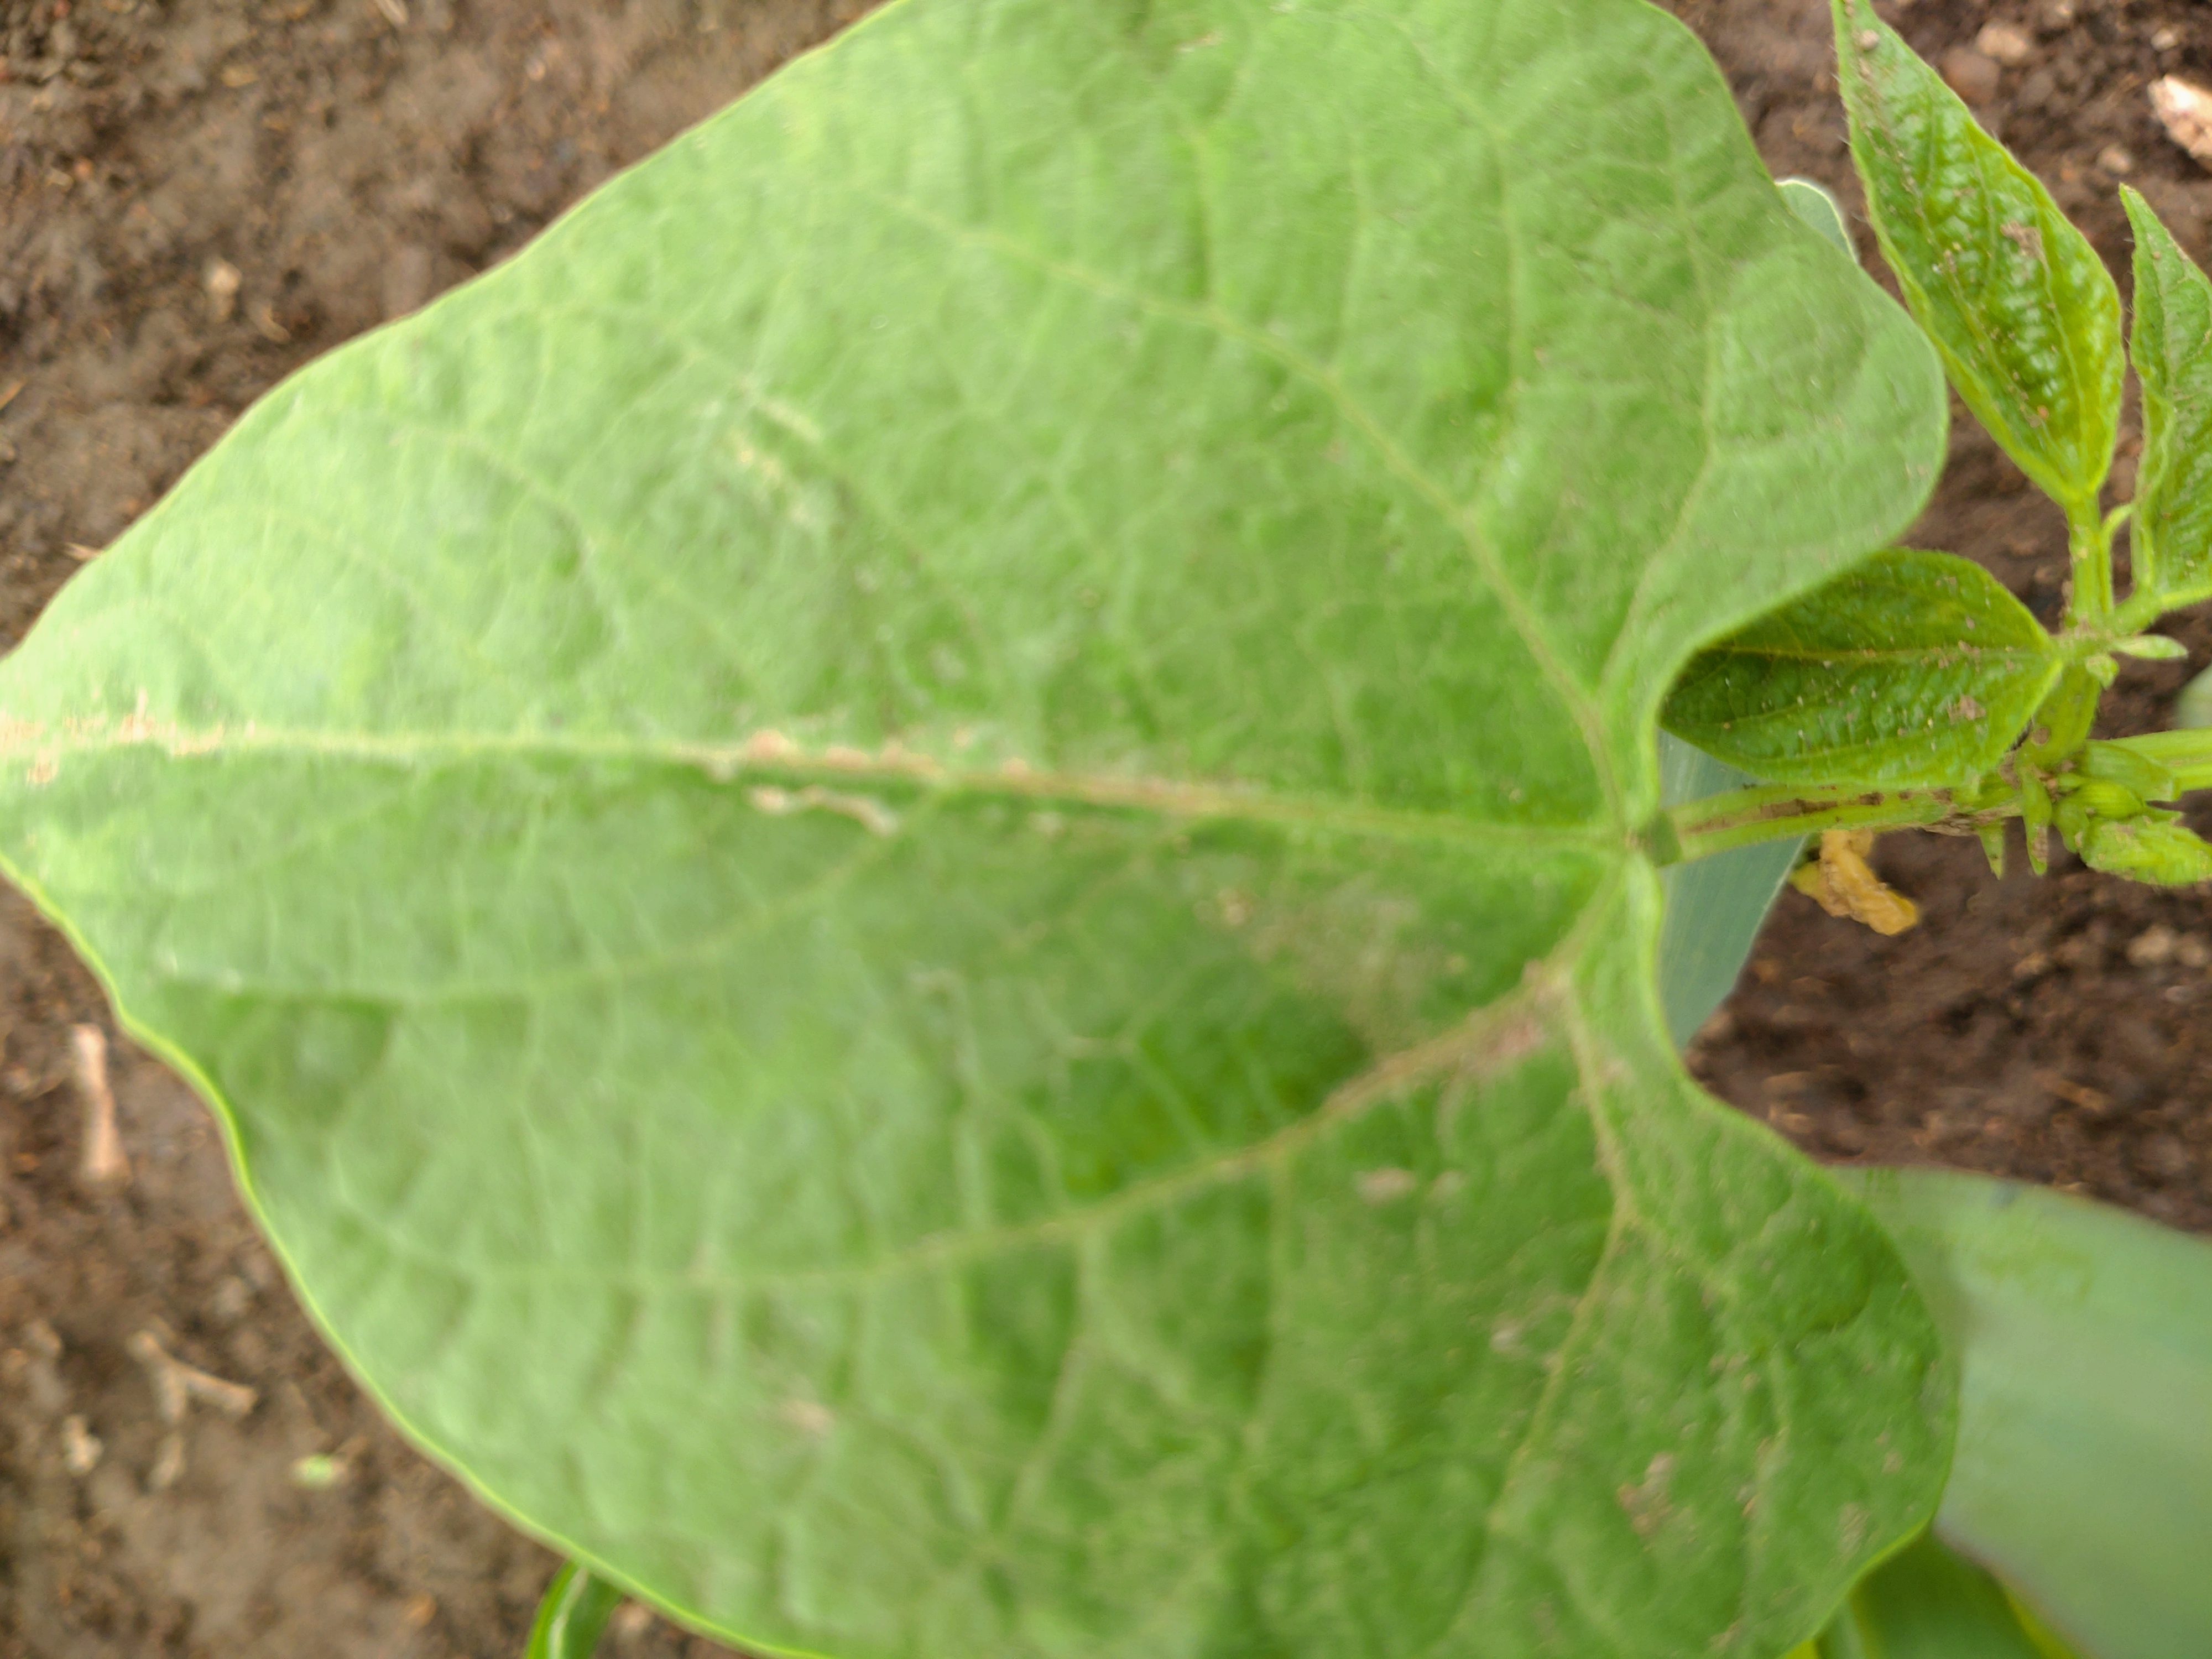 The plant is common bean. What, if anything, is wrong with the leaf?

healthy
